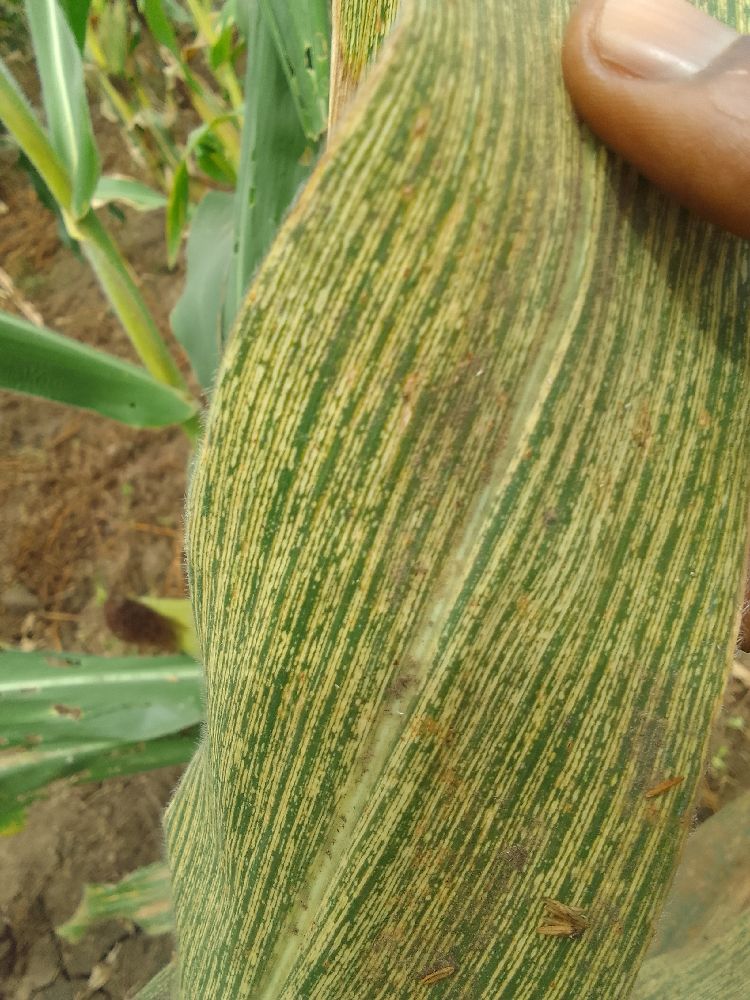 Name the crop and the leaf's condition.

maize, maize streak virus
